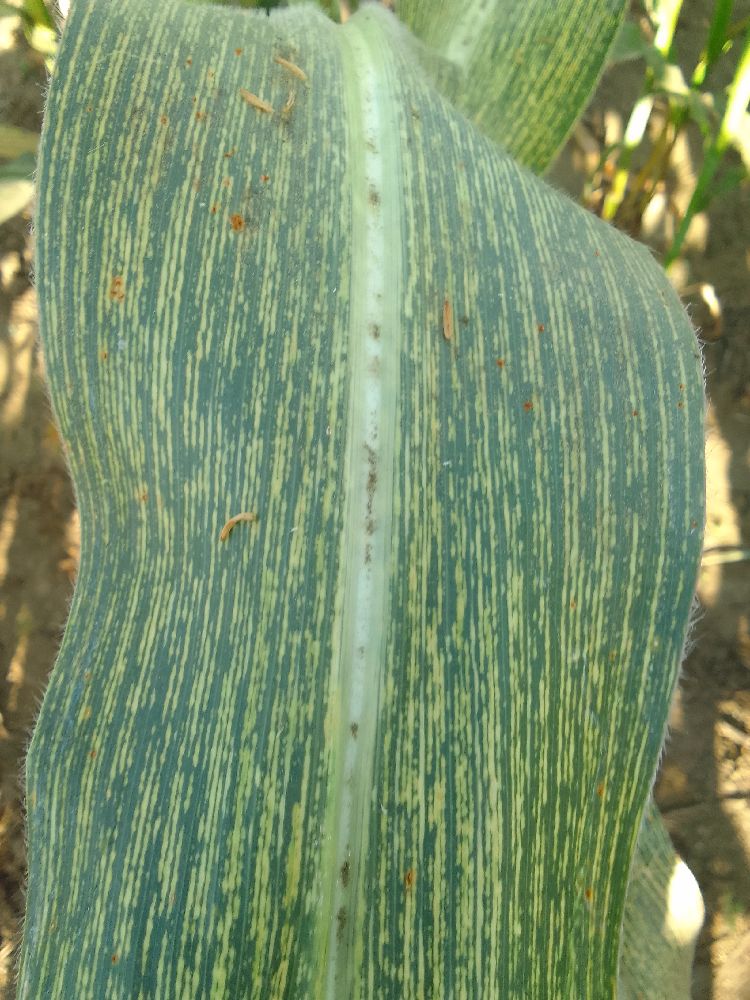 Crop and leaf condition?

maize, maize streak virus
